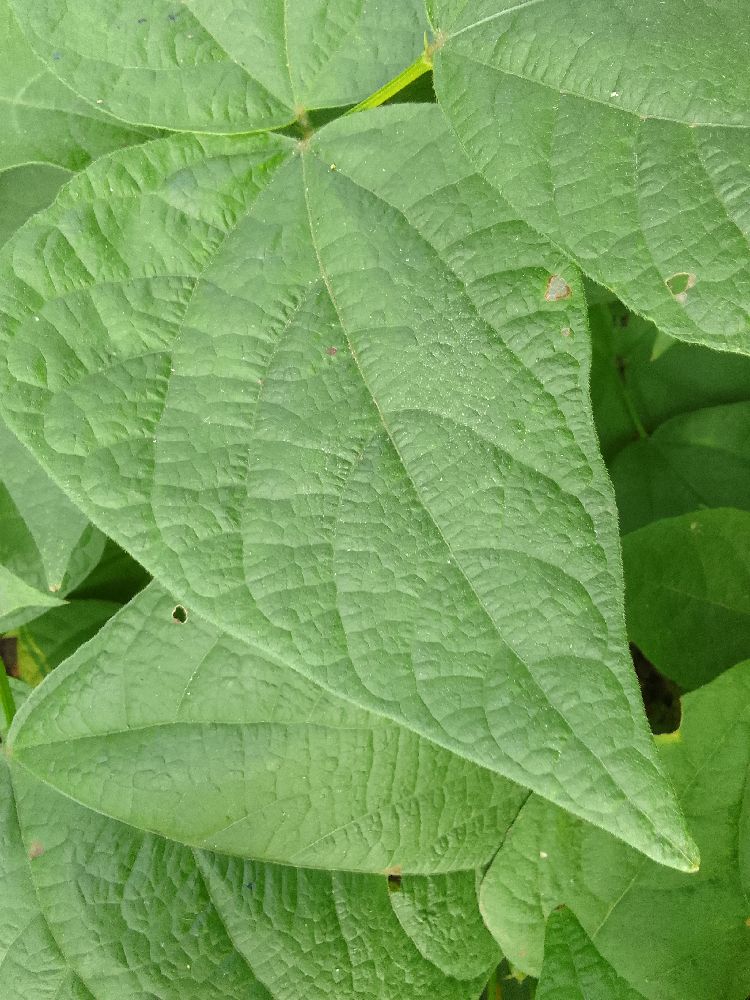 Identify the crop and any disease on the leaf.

common bean, healthy
